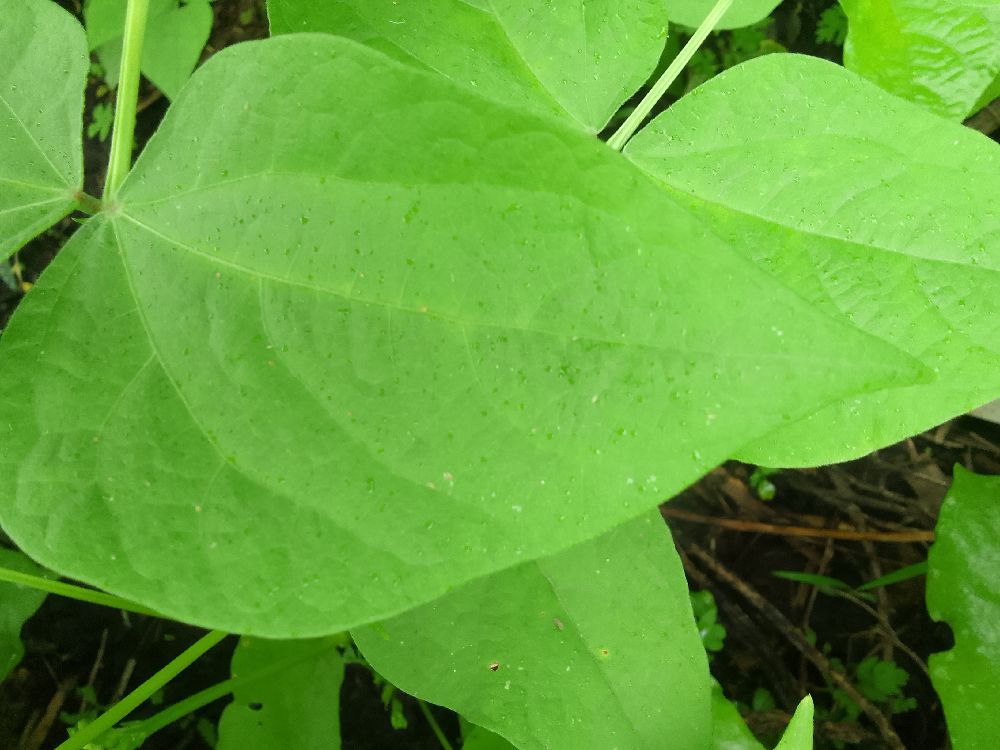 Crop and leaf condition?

common bean, healthy
